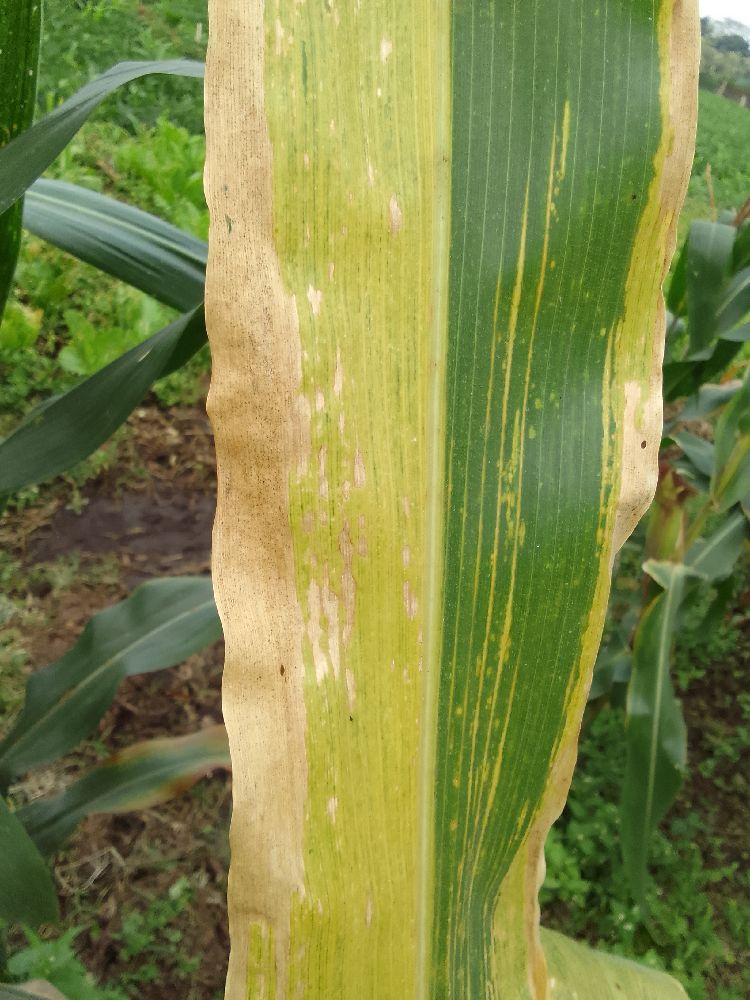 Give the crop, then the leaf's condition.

maize, maize lethal necrosis
